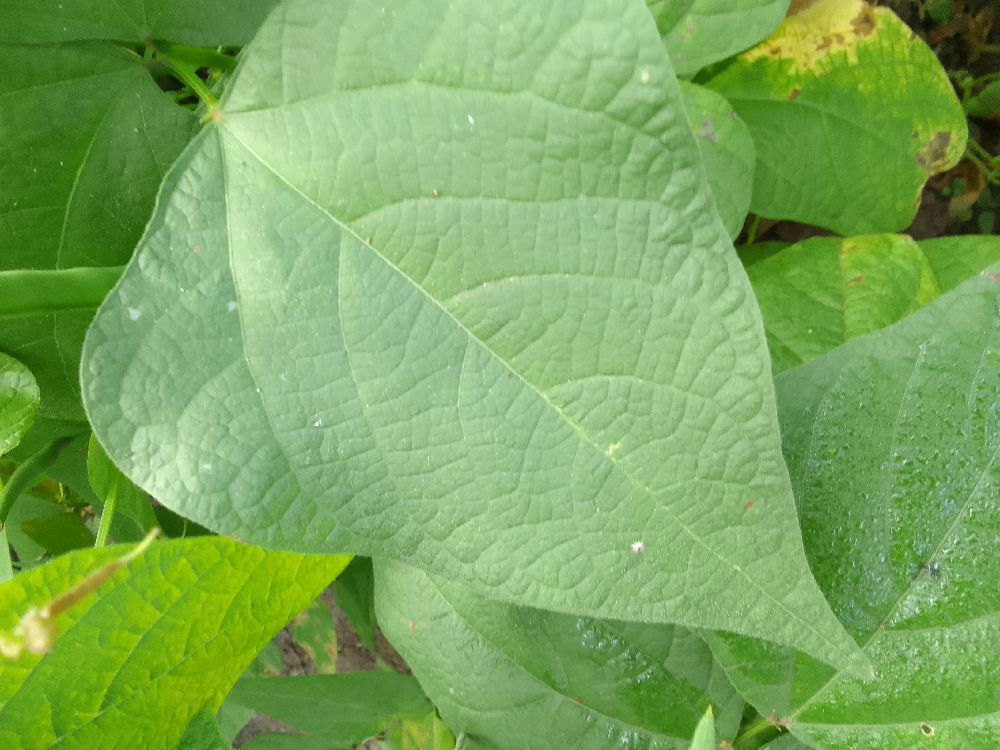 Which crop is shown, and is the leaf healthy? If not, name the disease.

common bean, healthy
